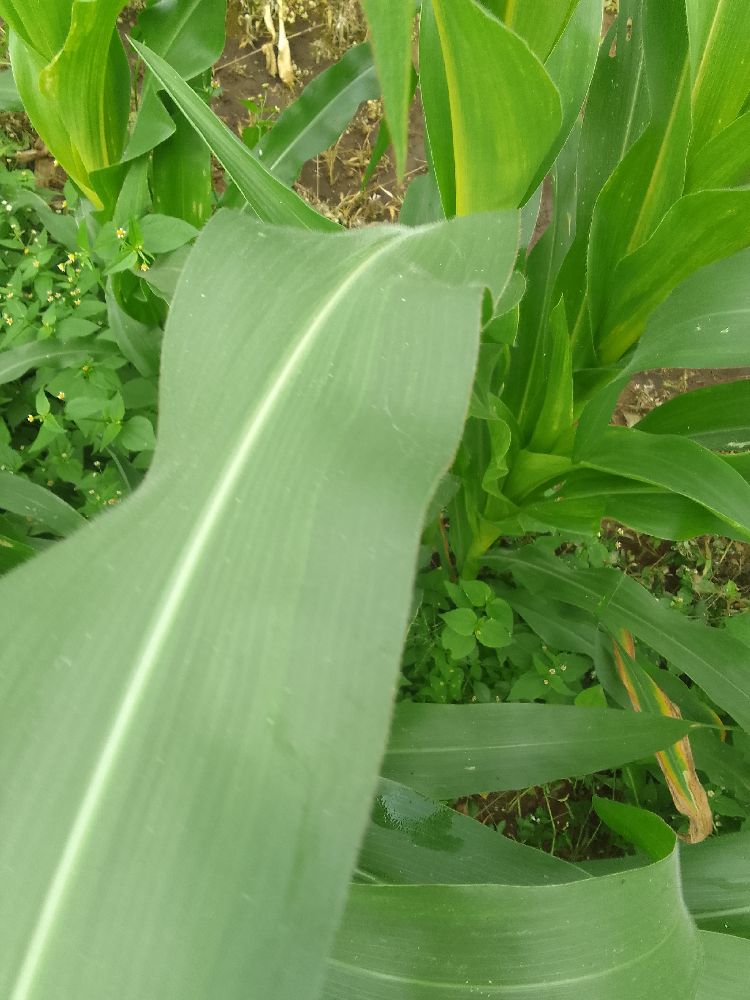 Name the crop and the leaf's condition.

maize, healthy
